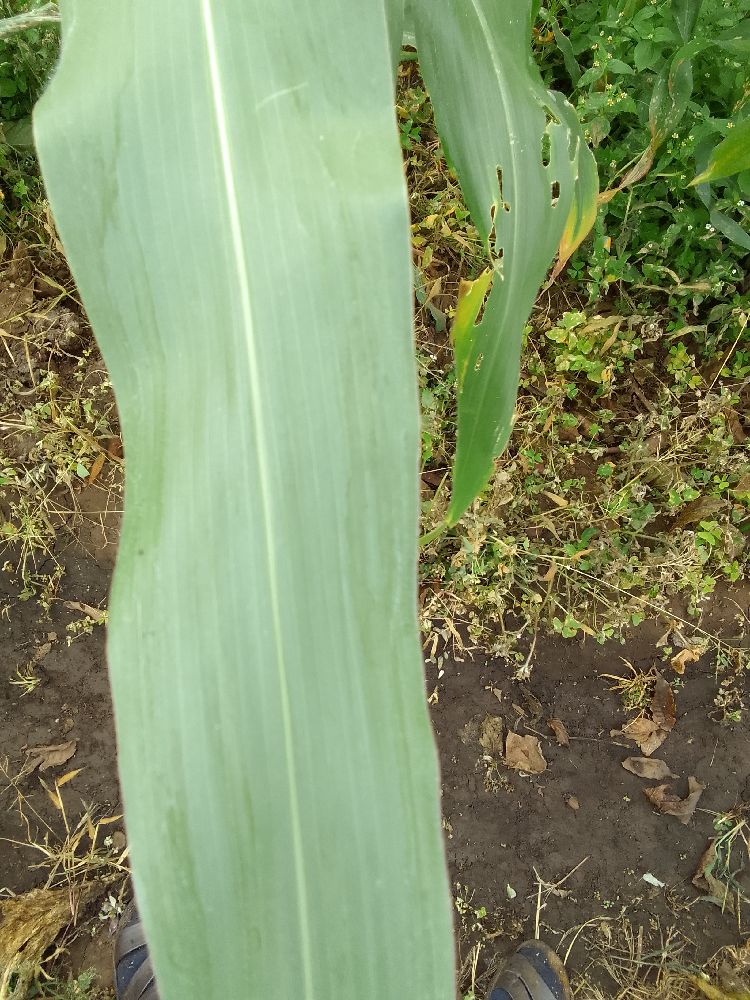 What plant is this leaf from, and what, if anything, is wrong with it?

maize, healthy
